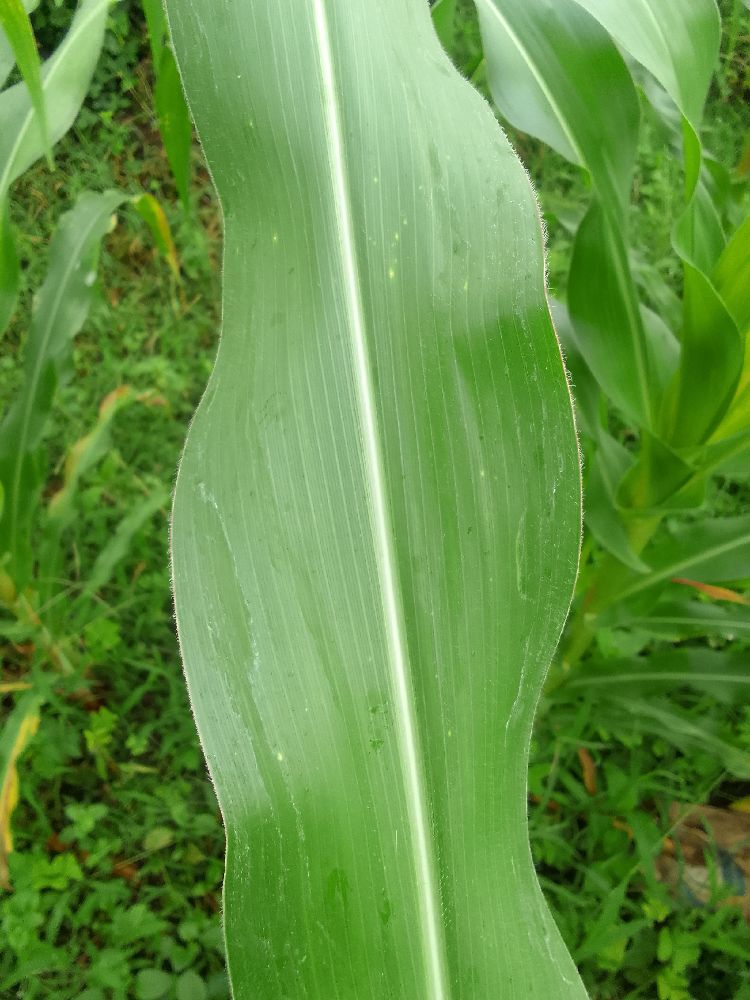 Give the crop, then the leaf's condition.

maize, healthy
